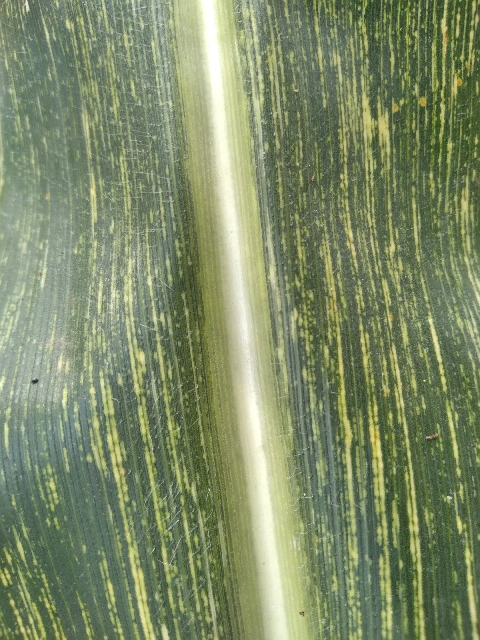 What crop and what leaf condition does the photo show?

maize, maize streak virus
